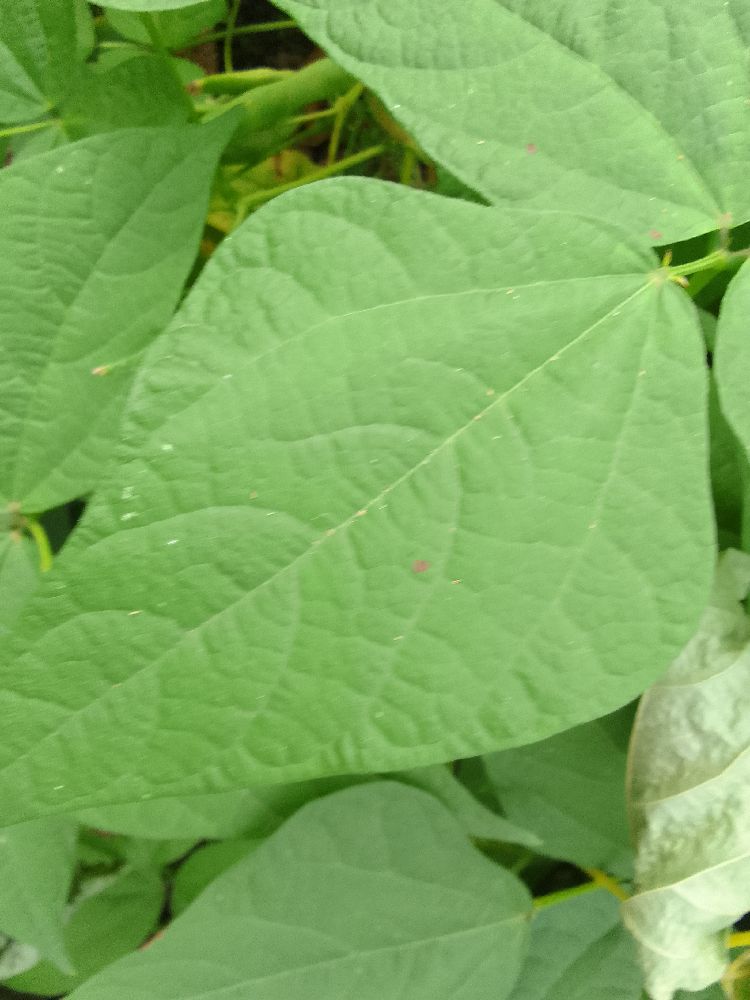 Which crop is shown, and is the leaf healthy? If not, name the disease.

common bean, healthy
